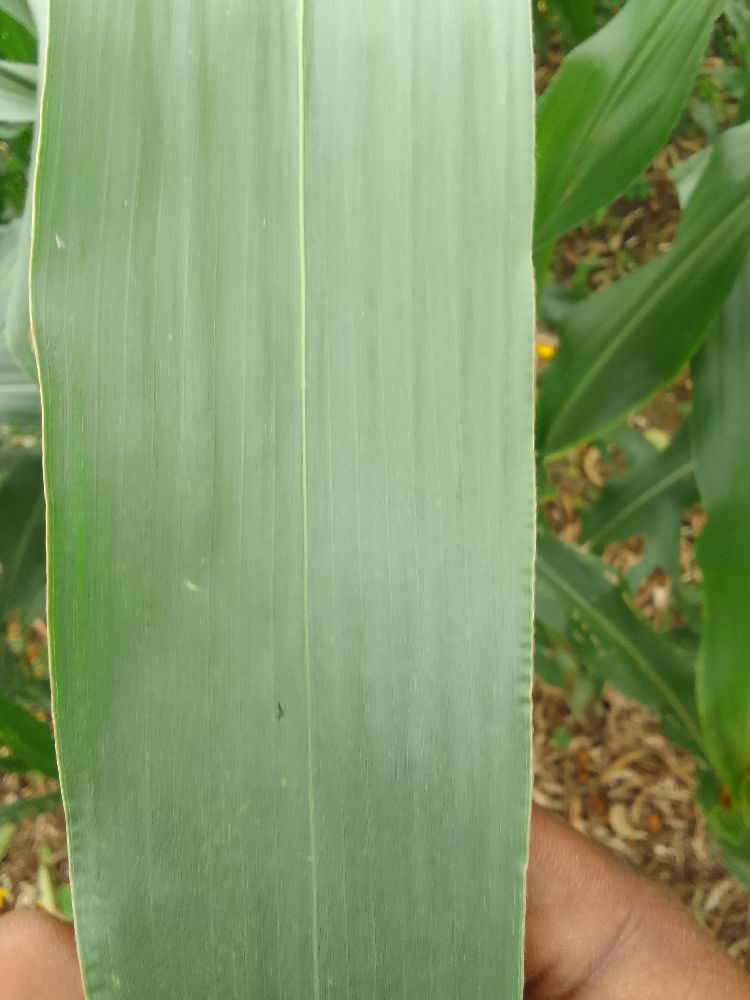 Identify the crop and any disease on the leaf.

maize, healthy
